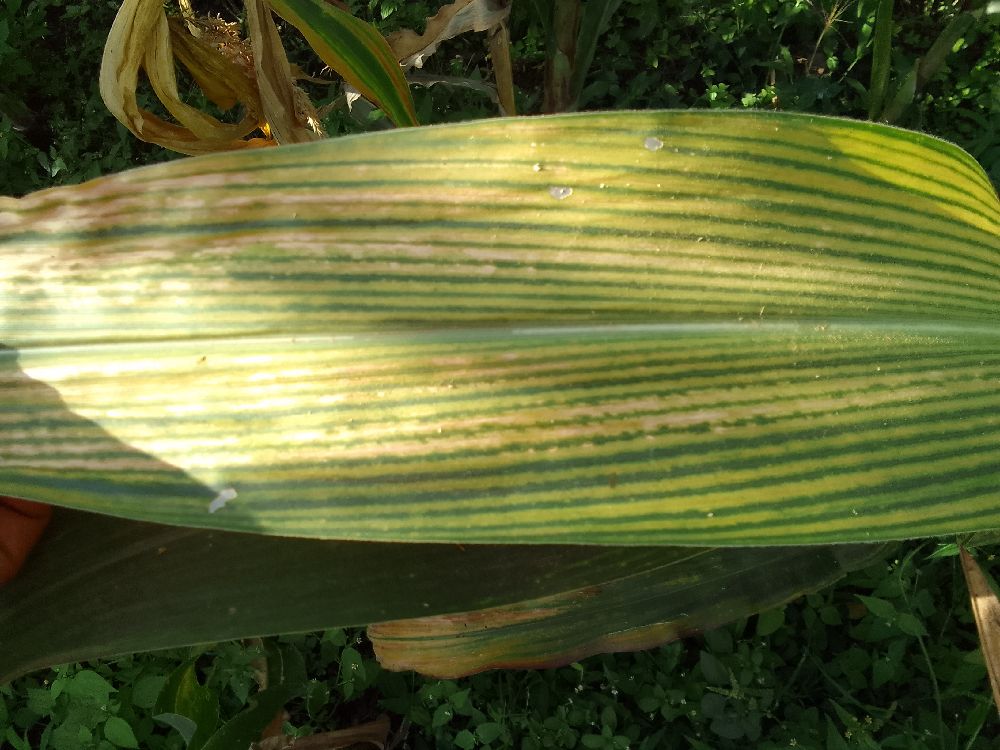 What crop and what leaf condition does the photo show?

maize, maize lethal necrosis
